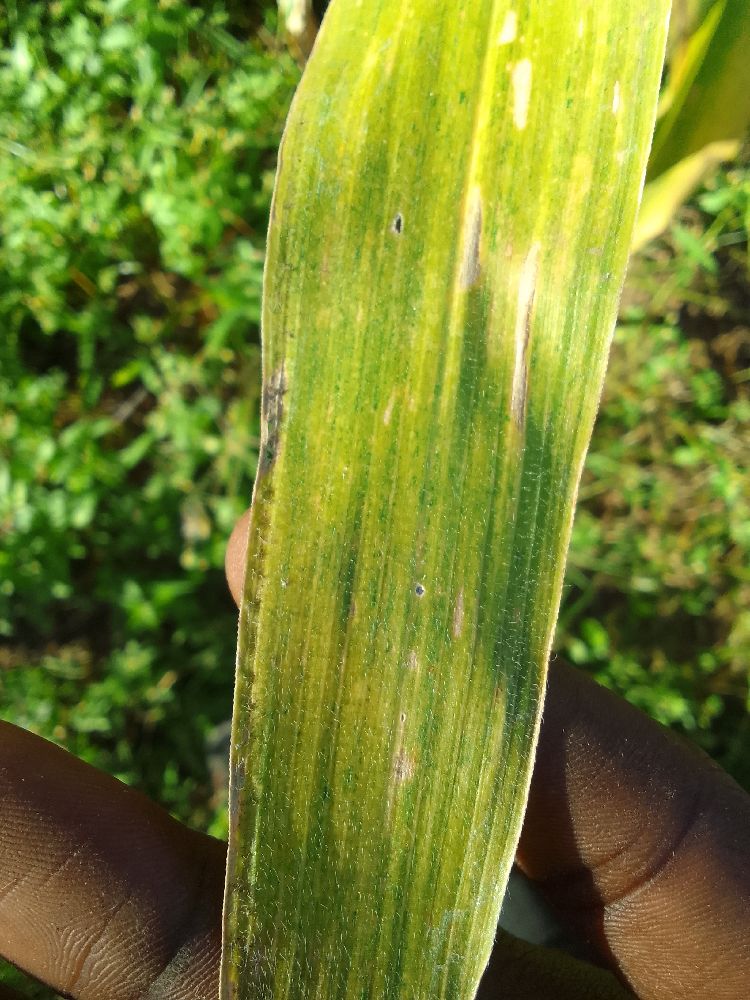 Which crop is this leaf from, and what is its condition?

maize, maize lethal necrosis
